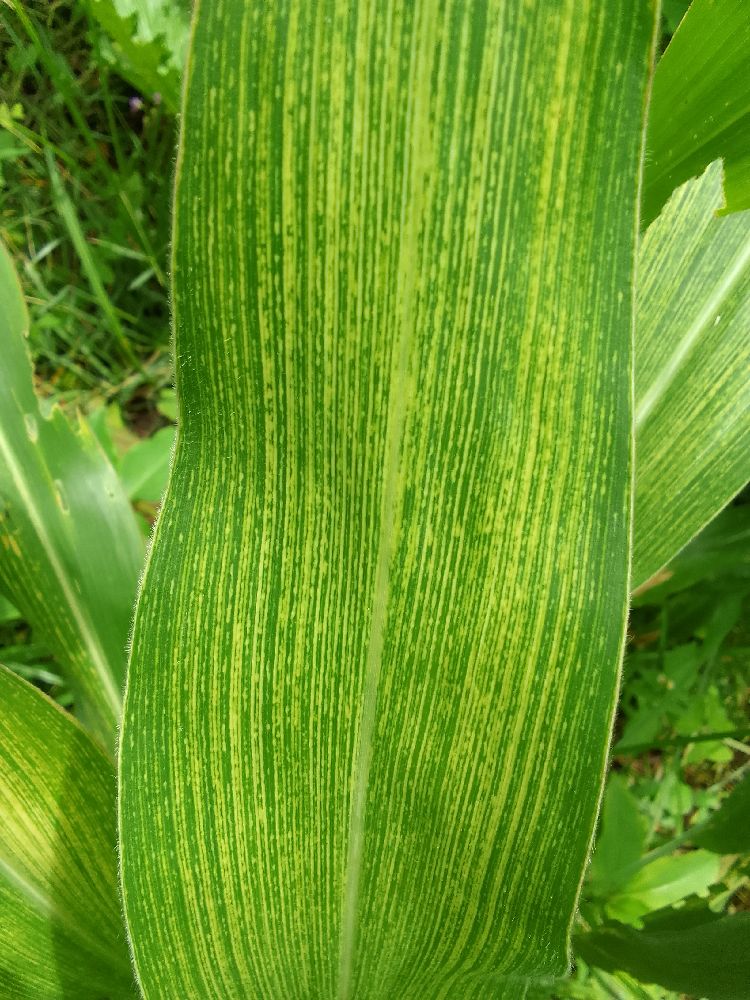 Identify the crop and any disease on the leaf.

maize, maize streak virus
